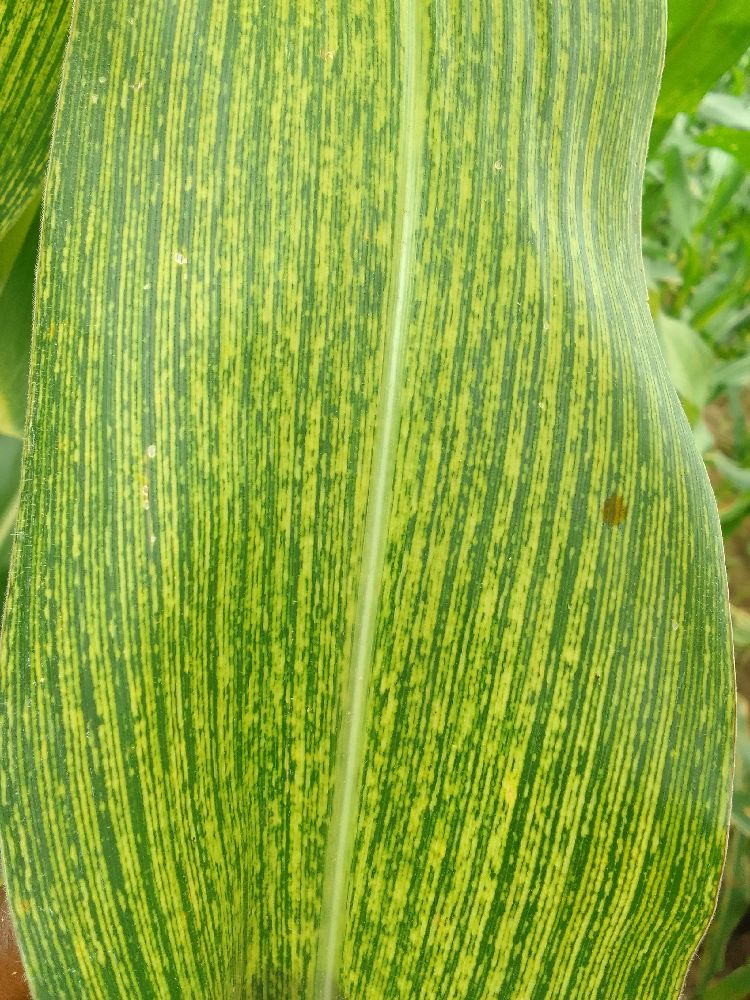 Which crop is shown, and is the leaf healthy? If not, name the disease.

maize, maize streak virus
